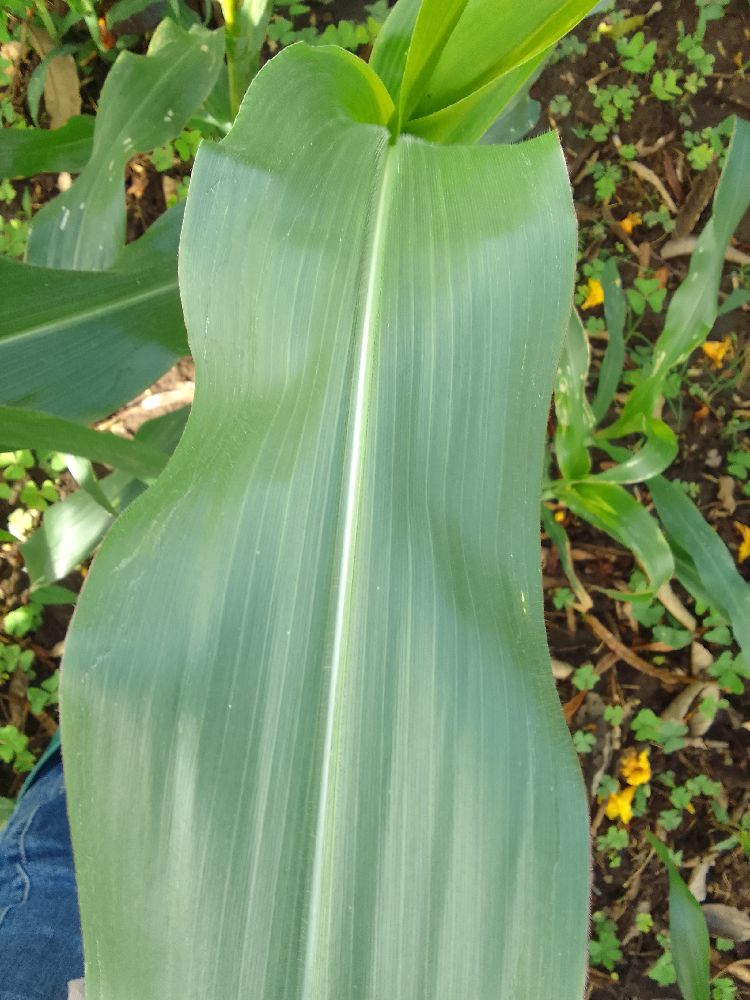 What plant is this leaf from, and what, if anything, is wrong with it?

maize, healthy
